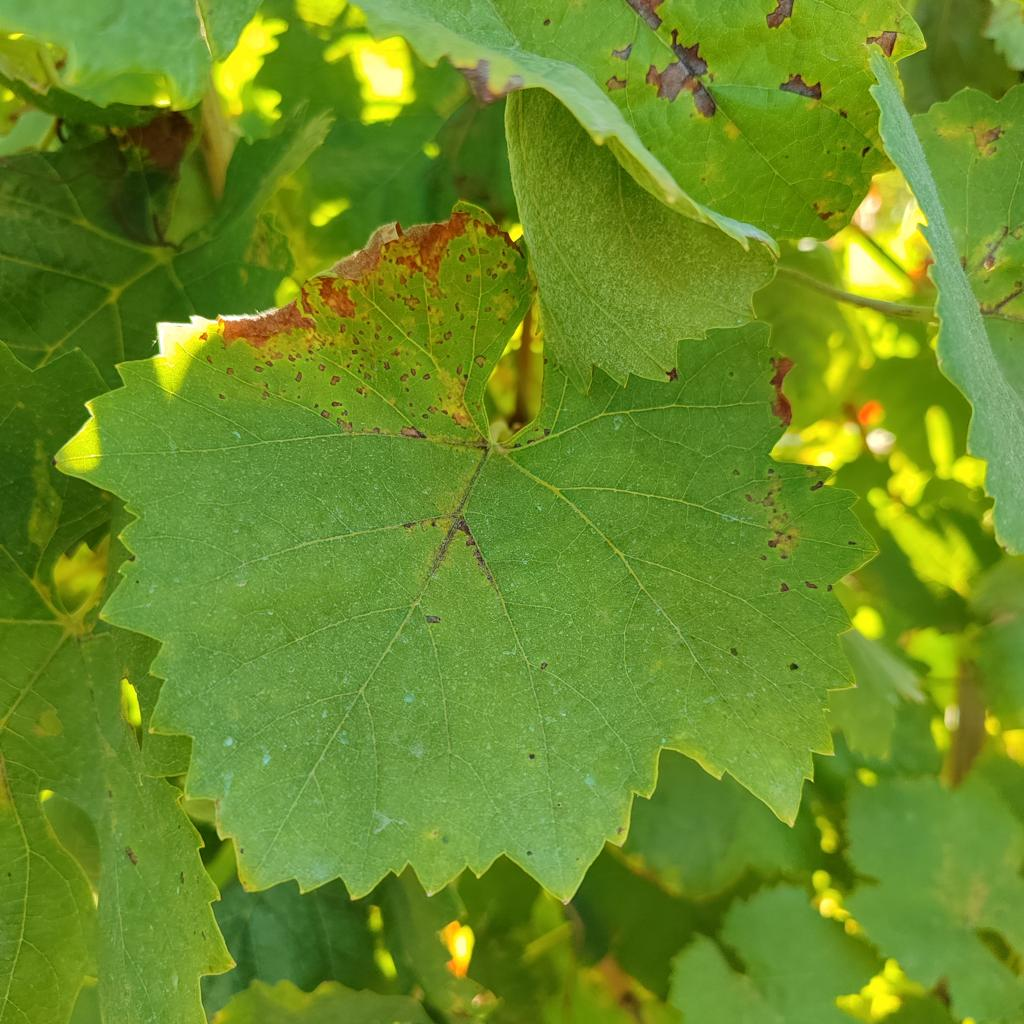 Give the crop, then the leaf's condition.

grapevine, downy mildew
